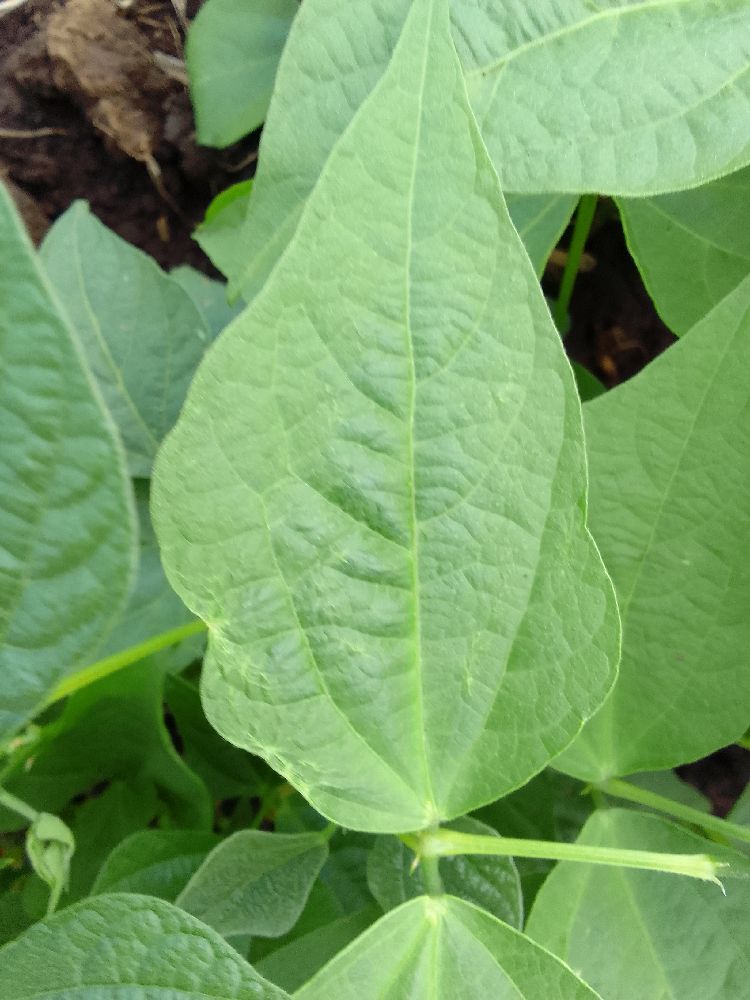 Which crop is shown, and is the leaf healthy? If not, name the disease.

common bean, healthy
